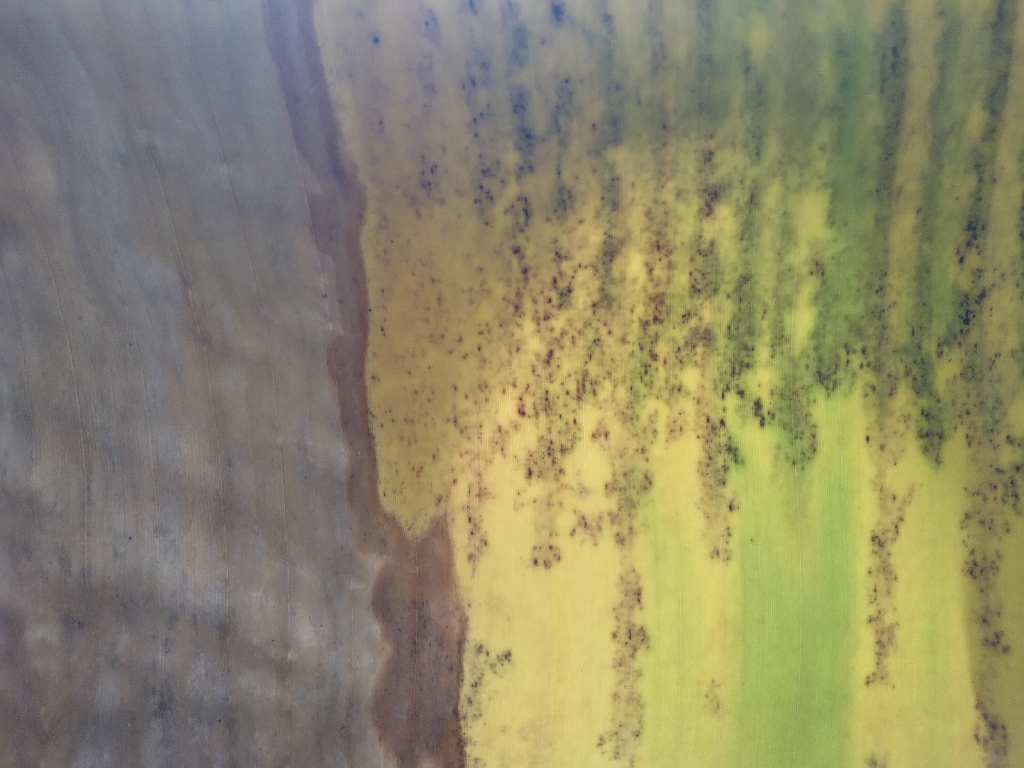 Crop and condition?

banana, black sigatoka
